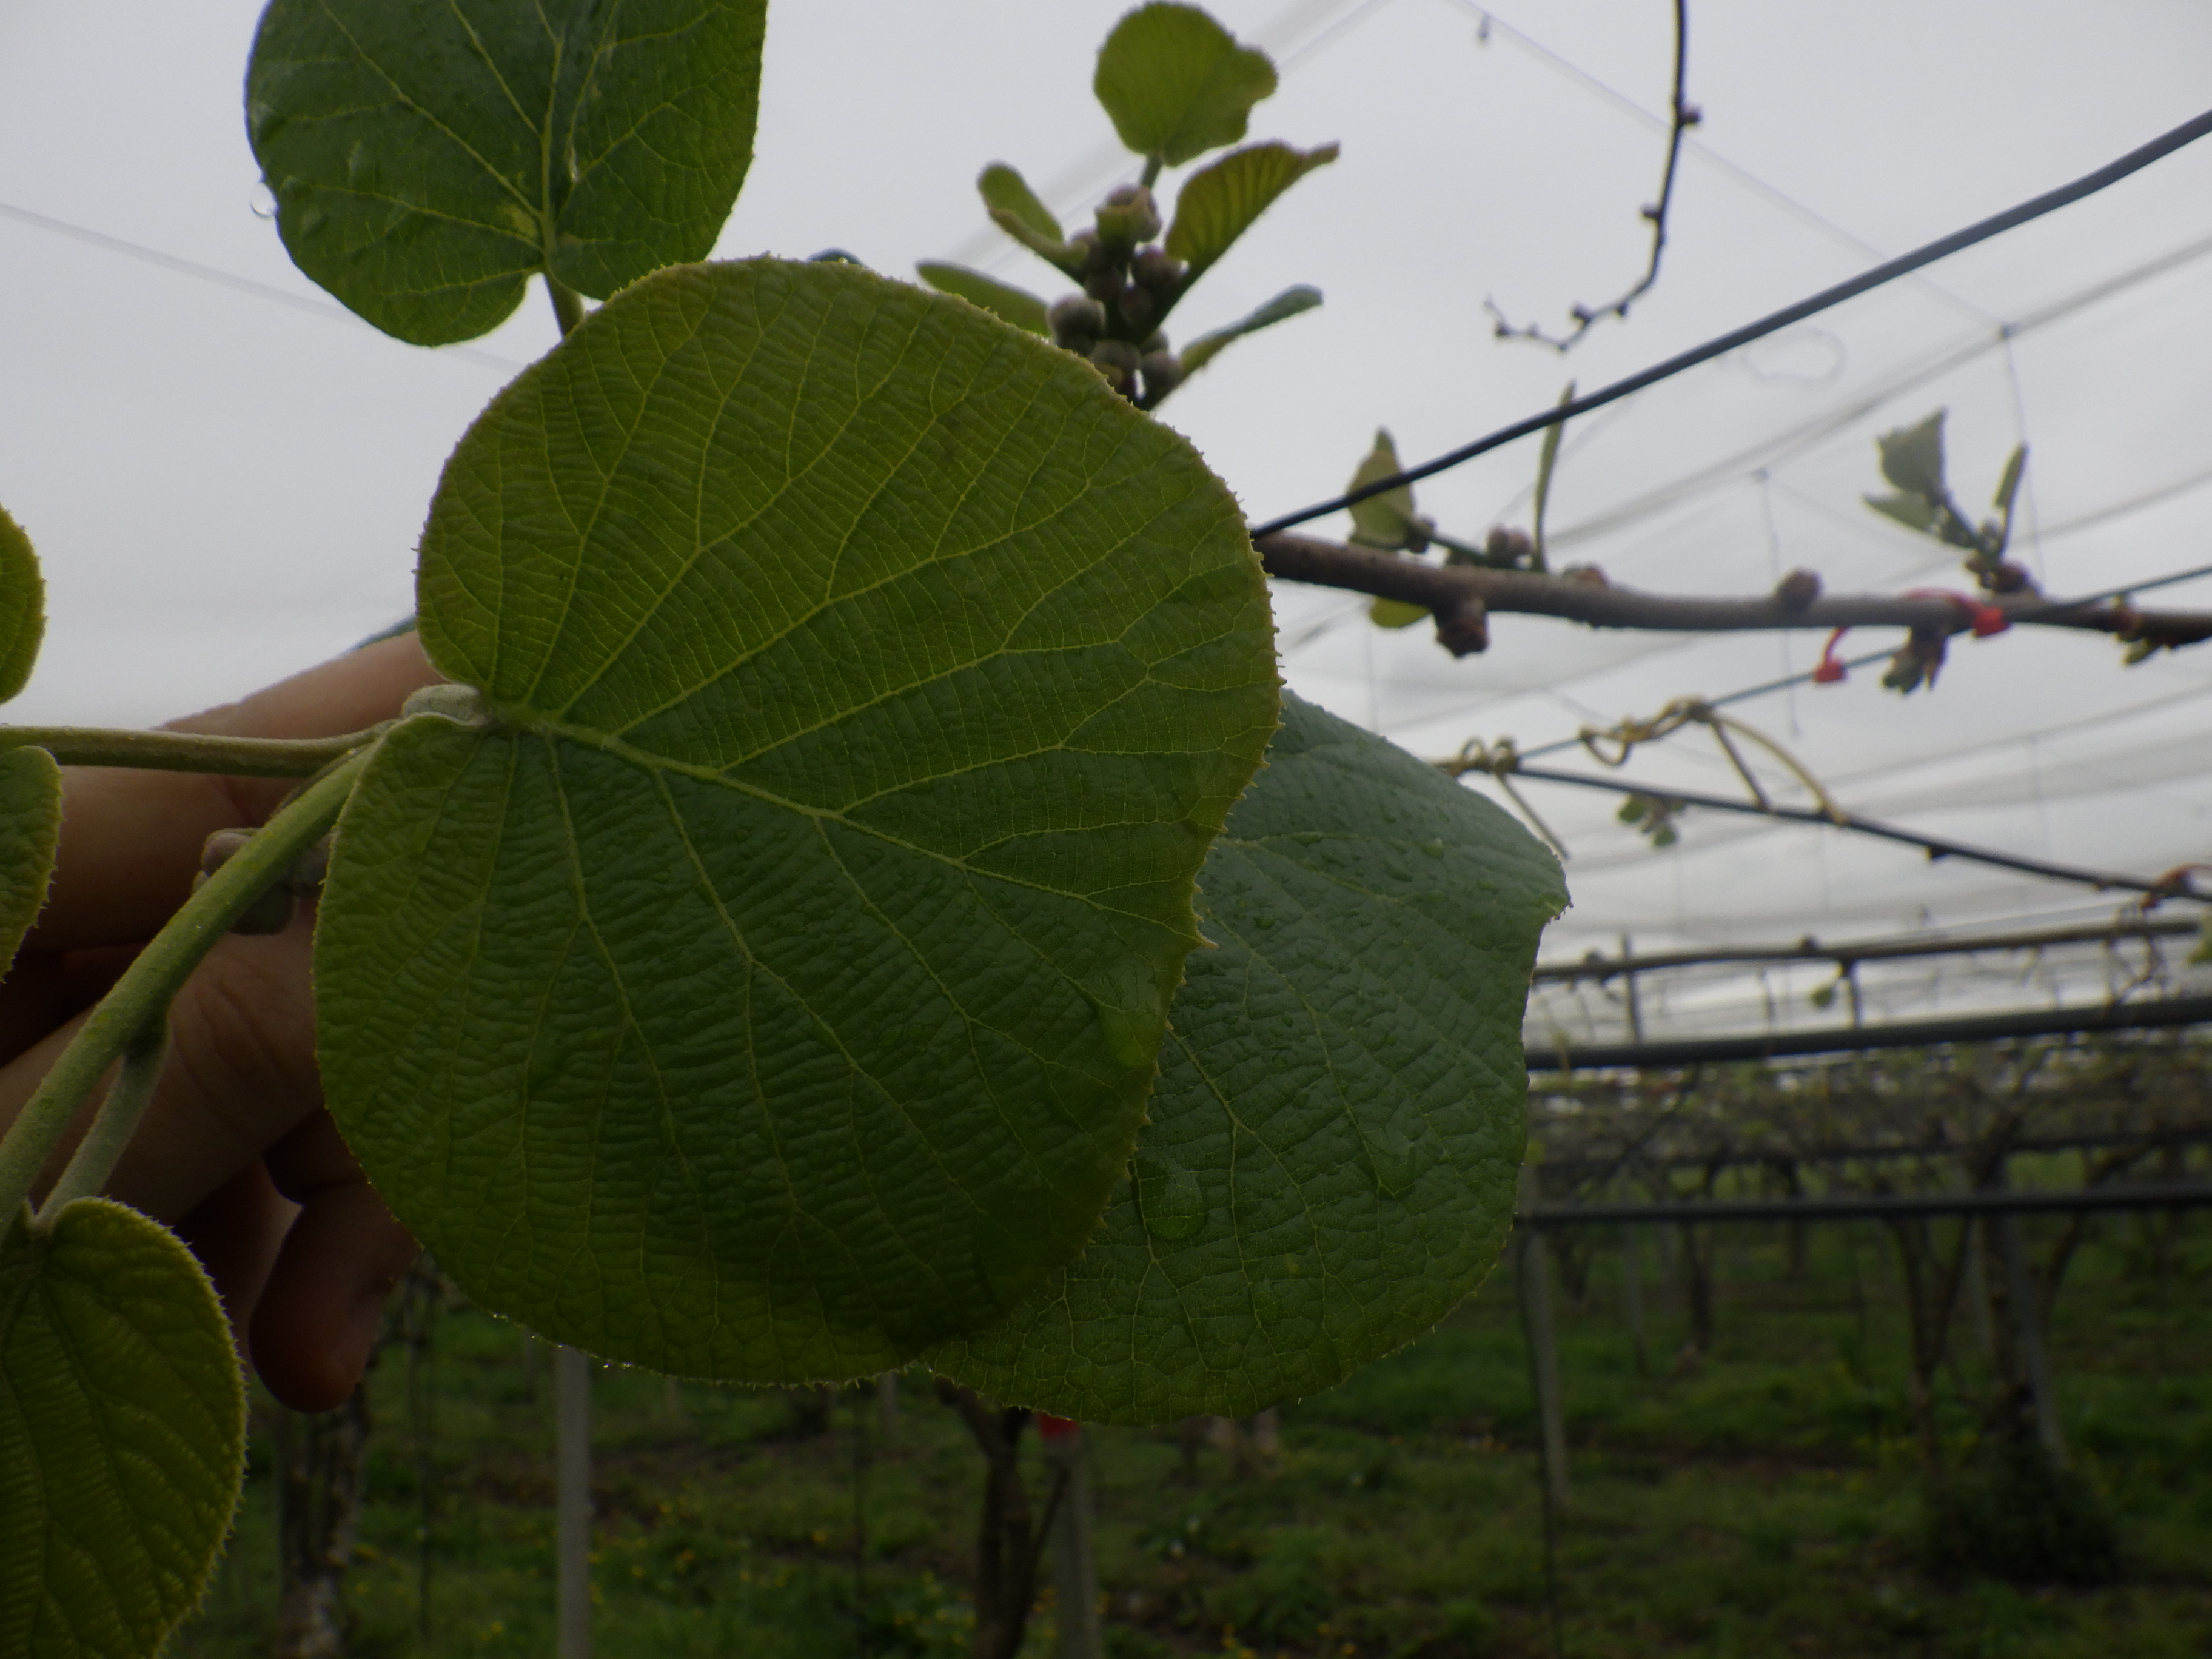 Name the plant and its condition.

kiwi, healthy
